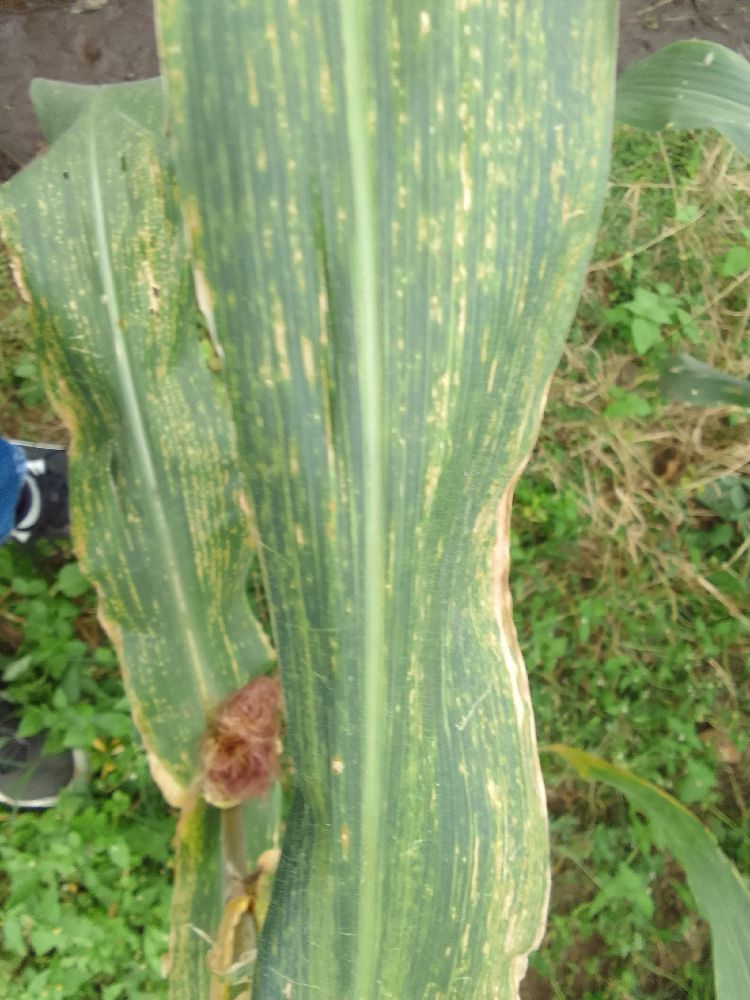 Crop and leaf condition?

maize, maize lethal necrosis
